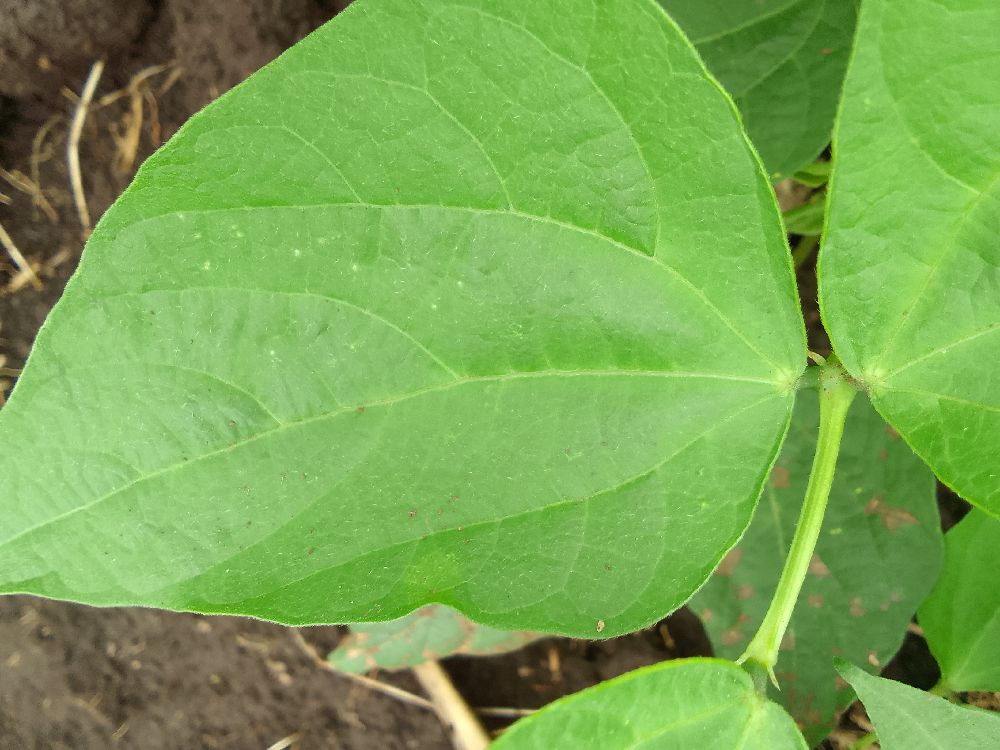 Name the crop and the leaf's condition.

common bean, healthy
